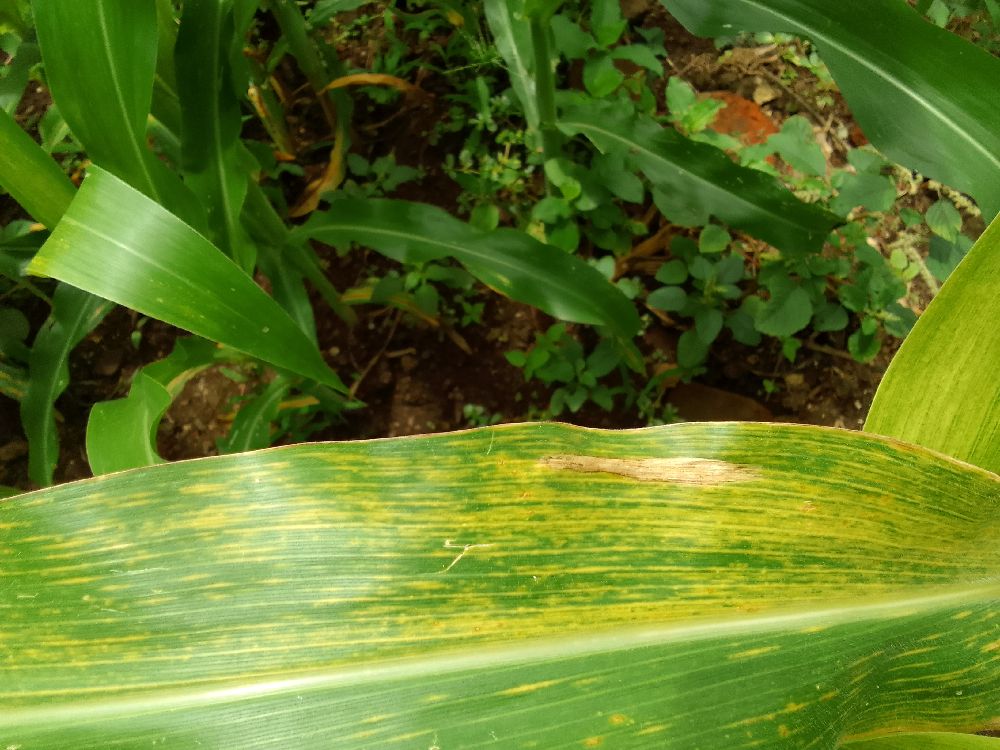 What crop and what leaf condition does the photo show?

maize, maize lethal necrosis
